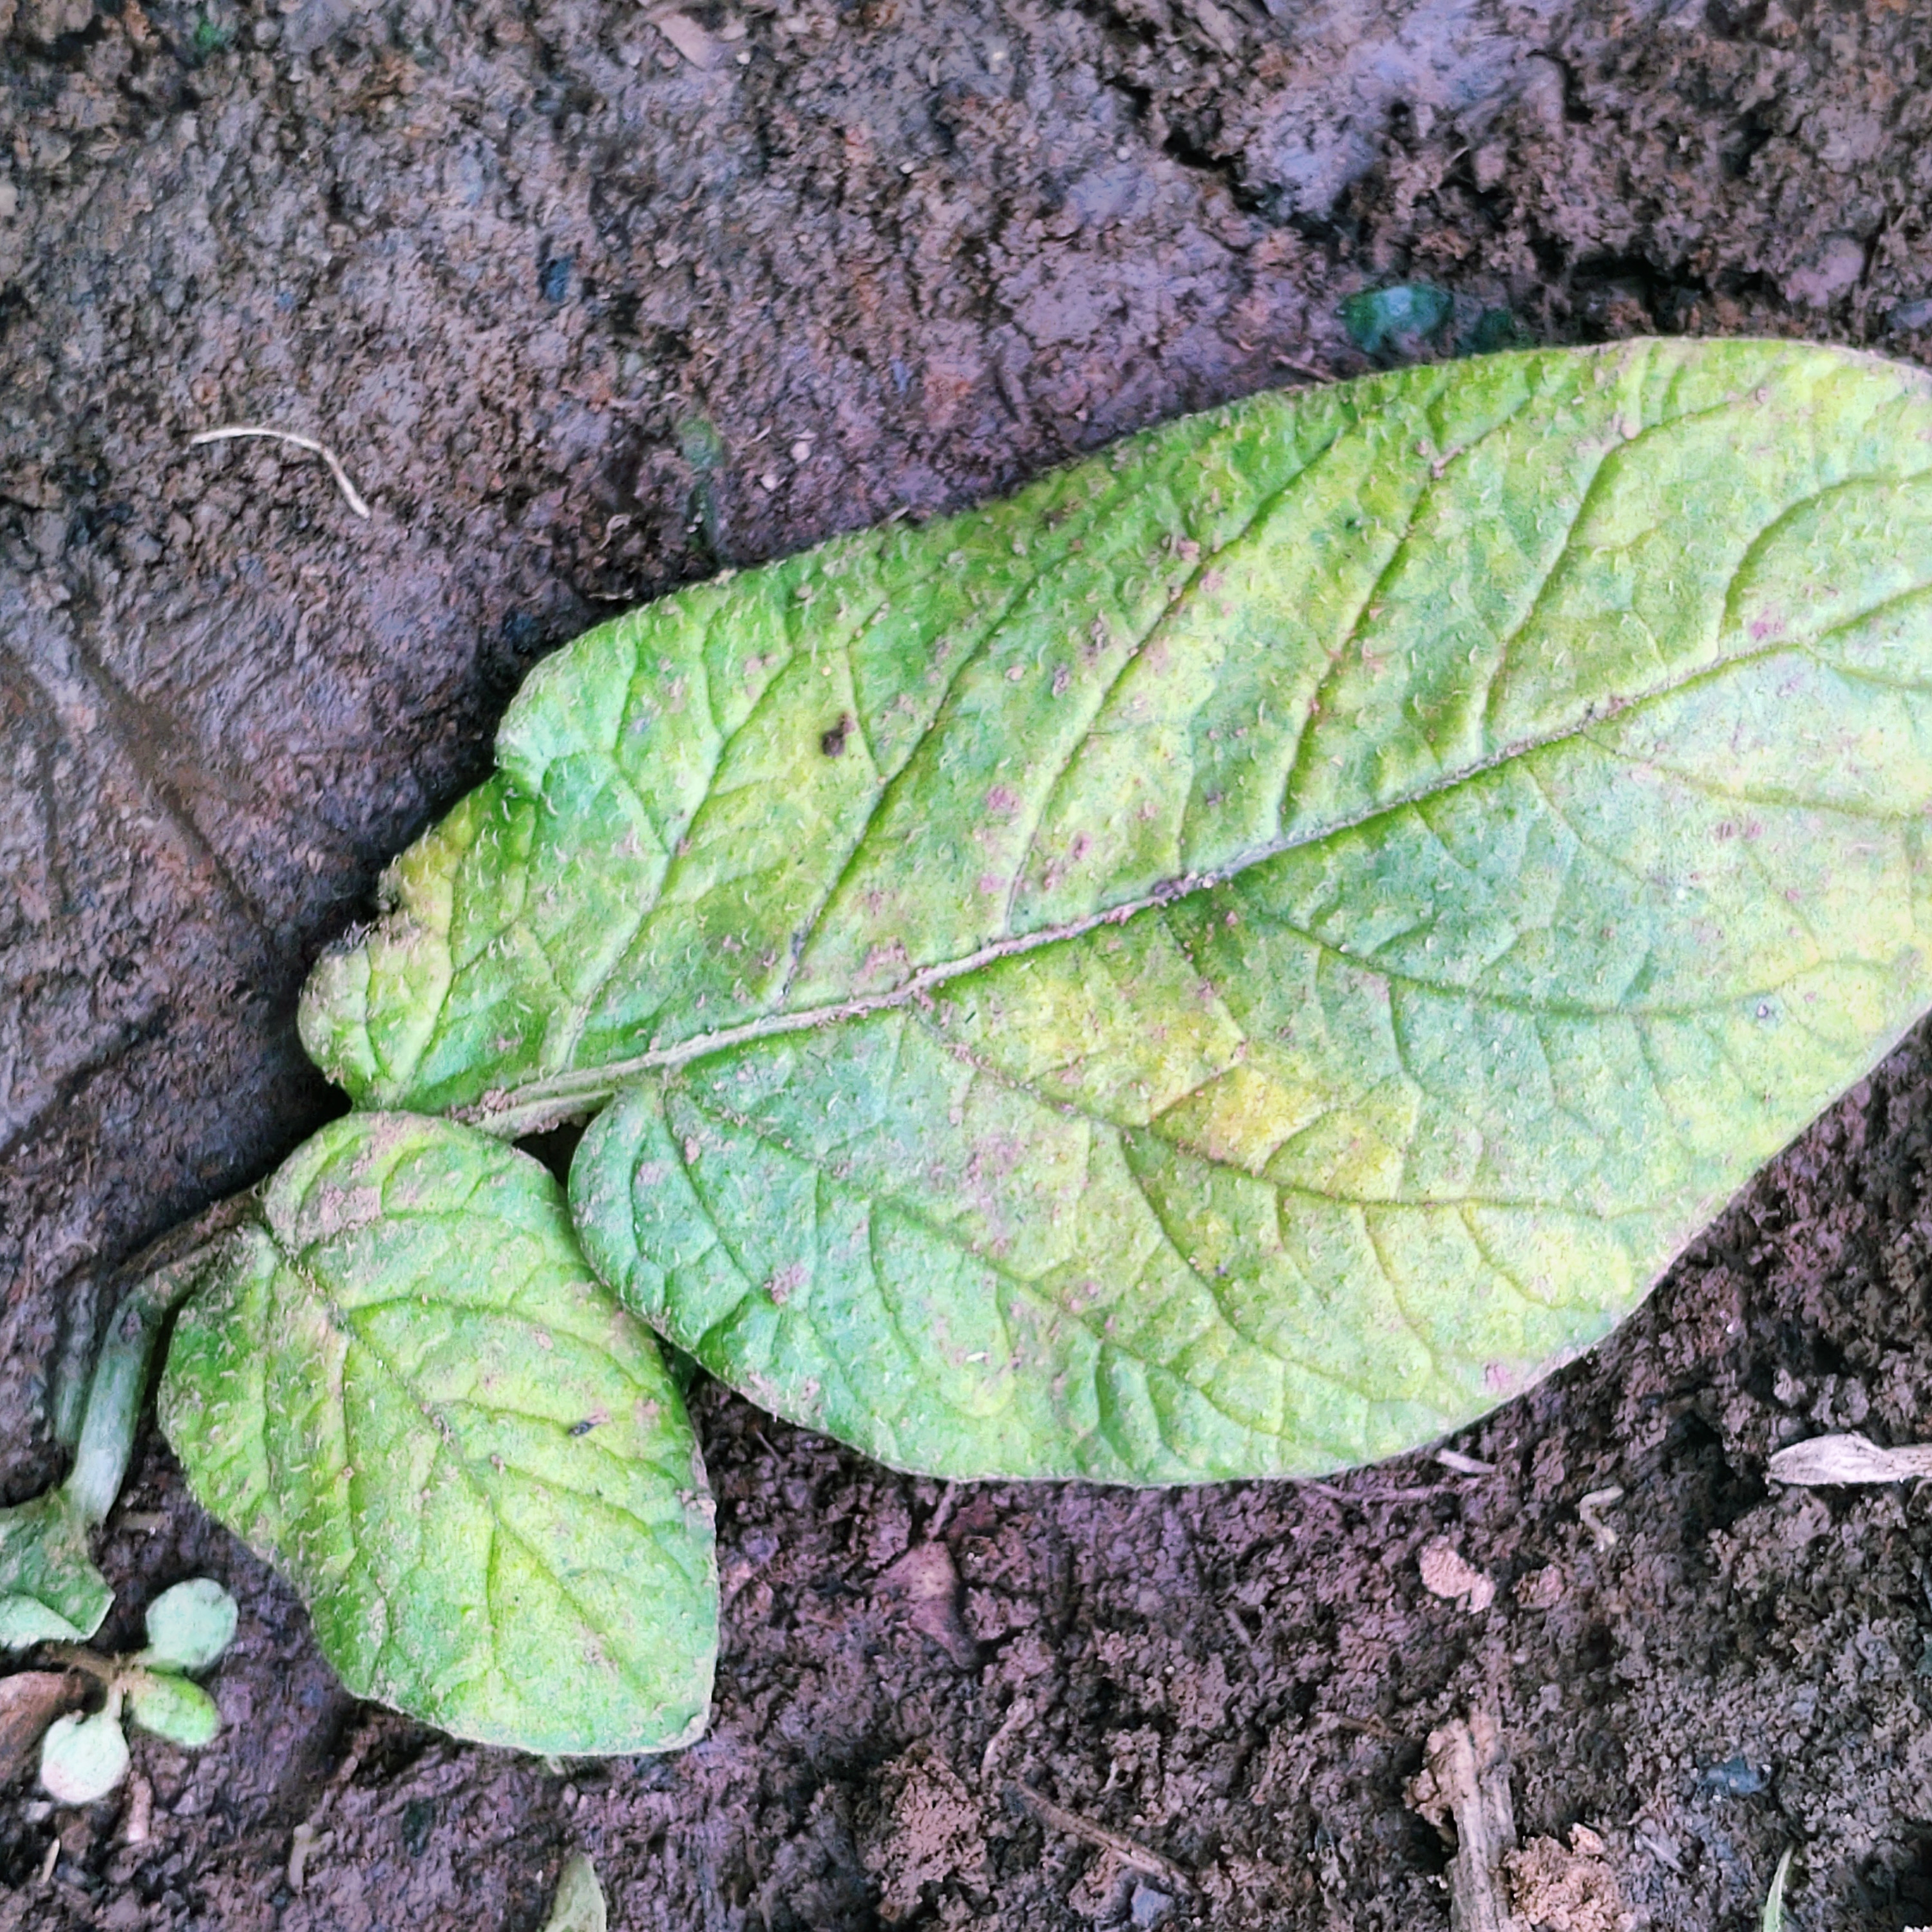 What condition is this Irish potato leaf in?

late blight
